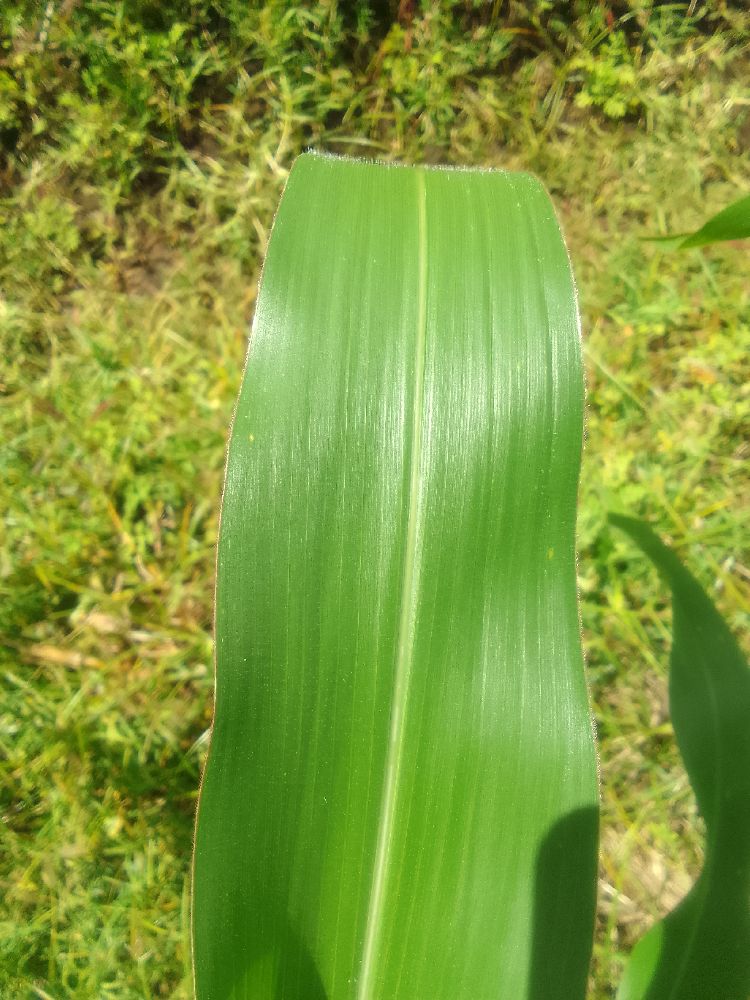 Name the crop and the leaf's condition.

maize, healthy
